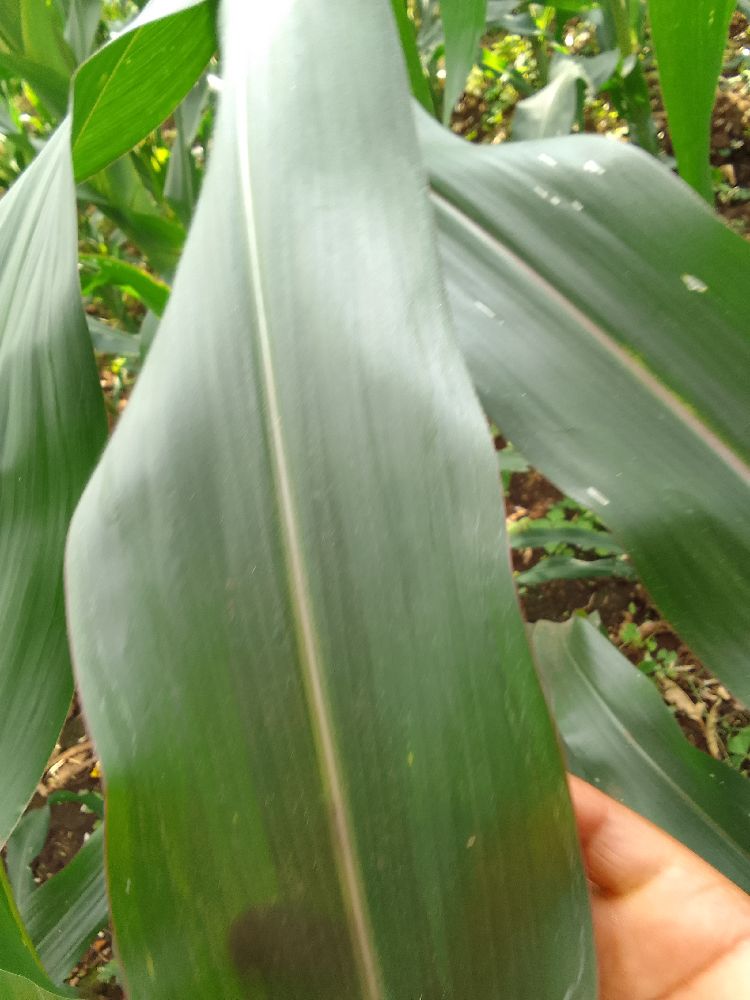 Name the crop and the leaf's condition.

maize, healthy
